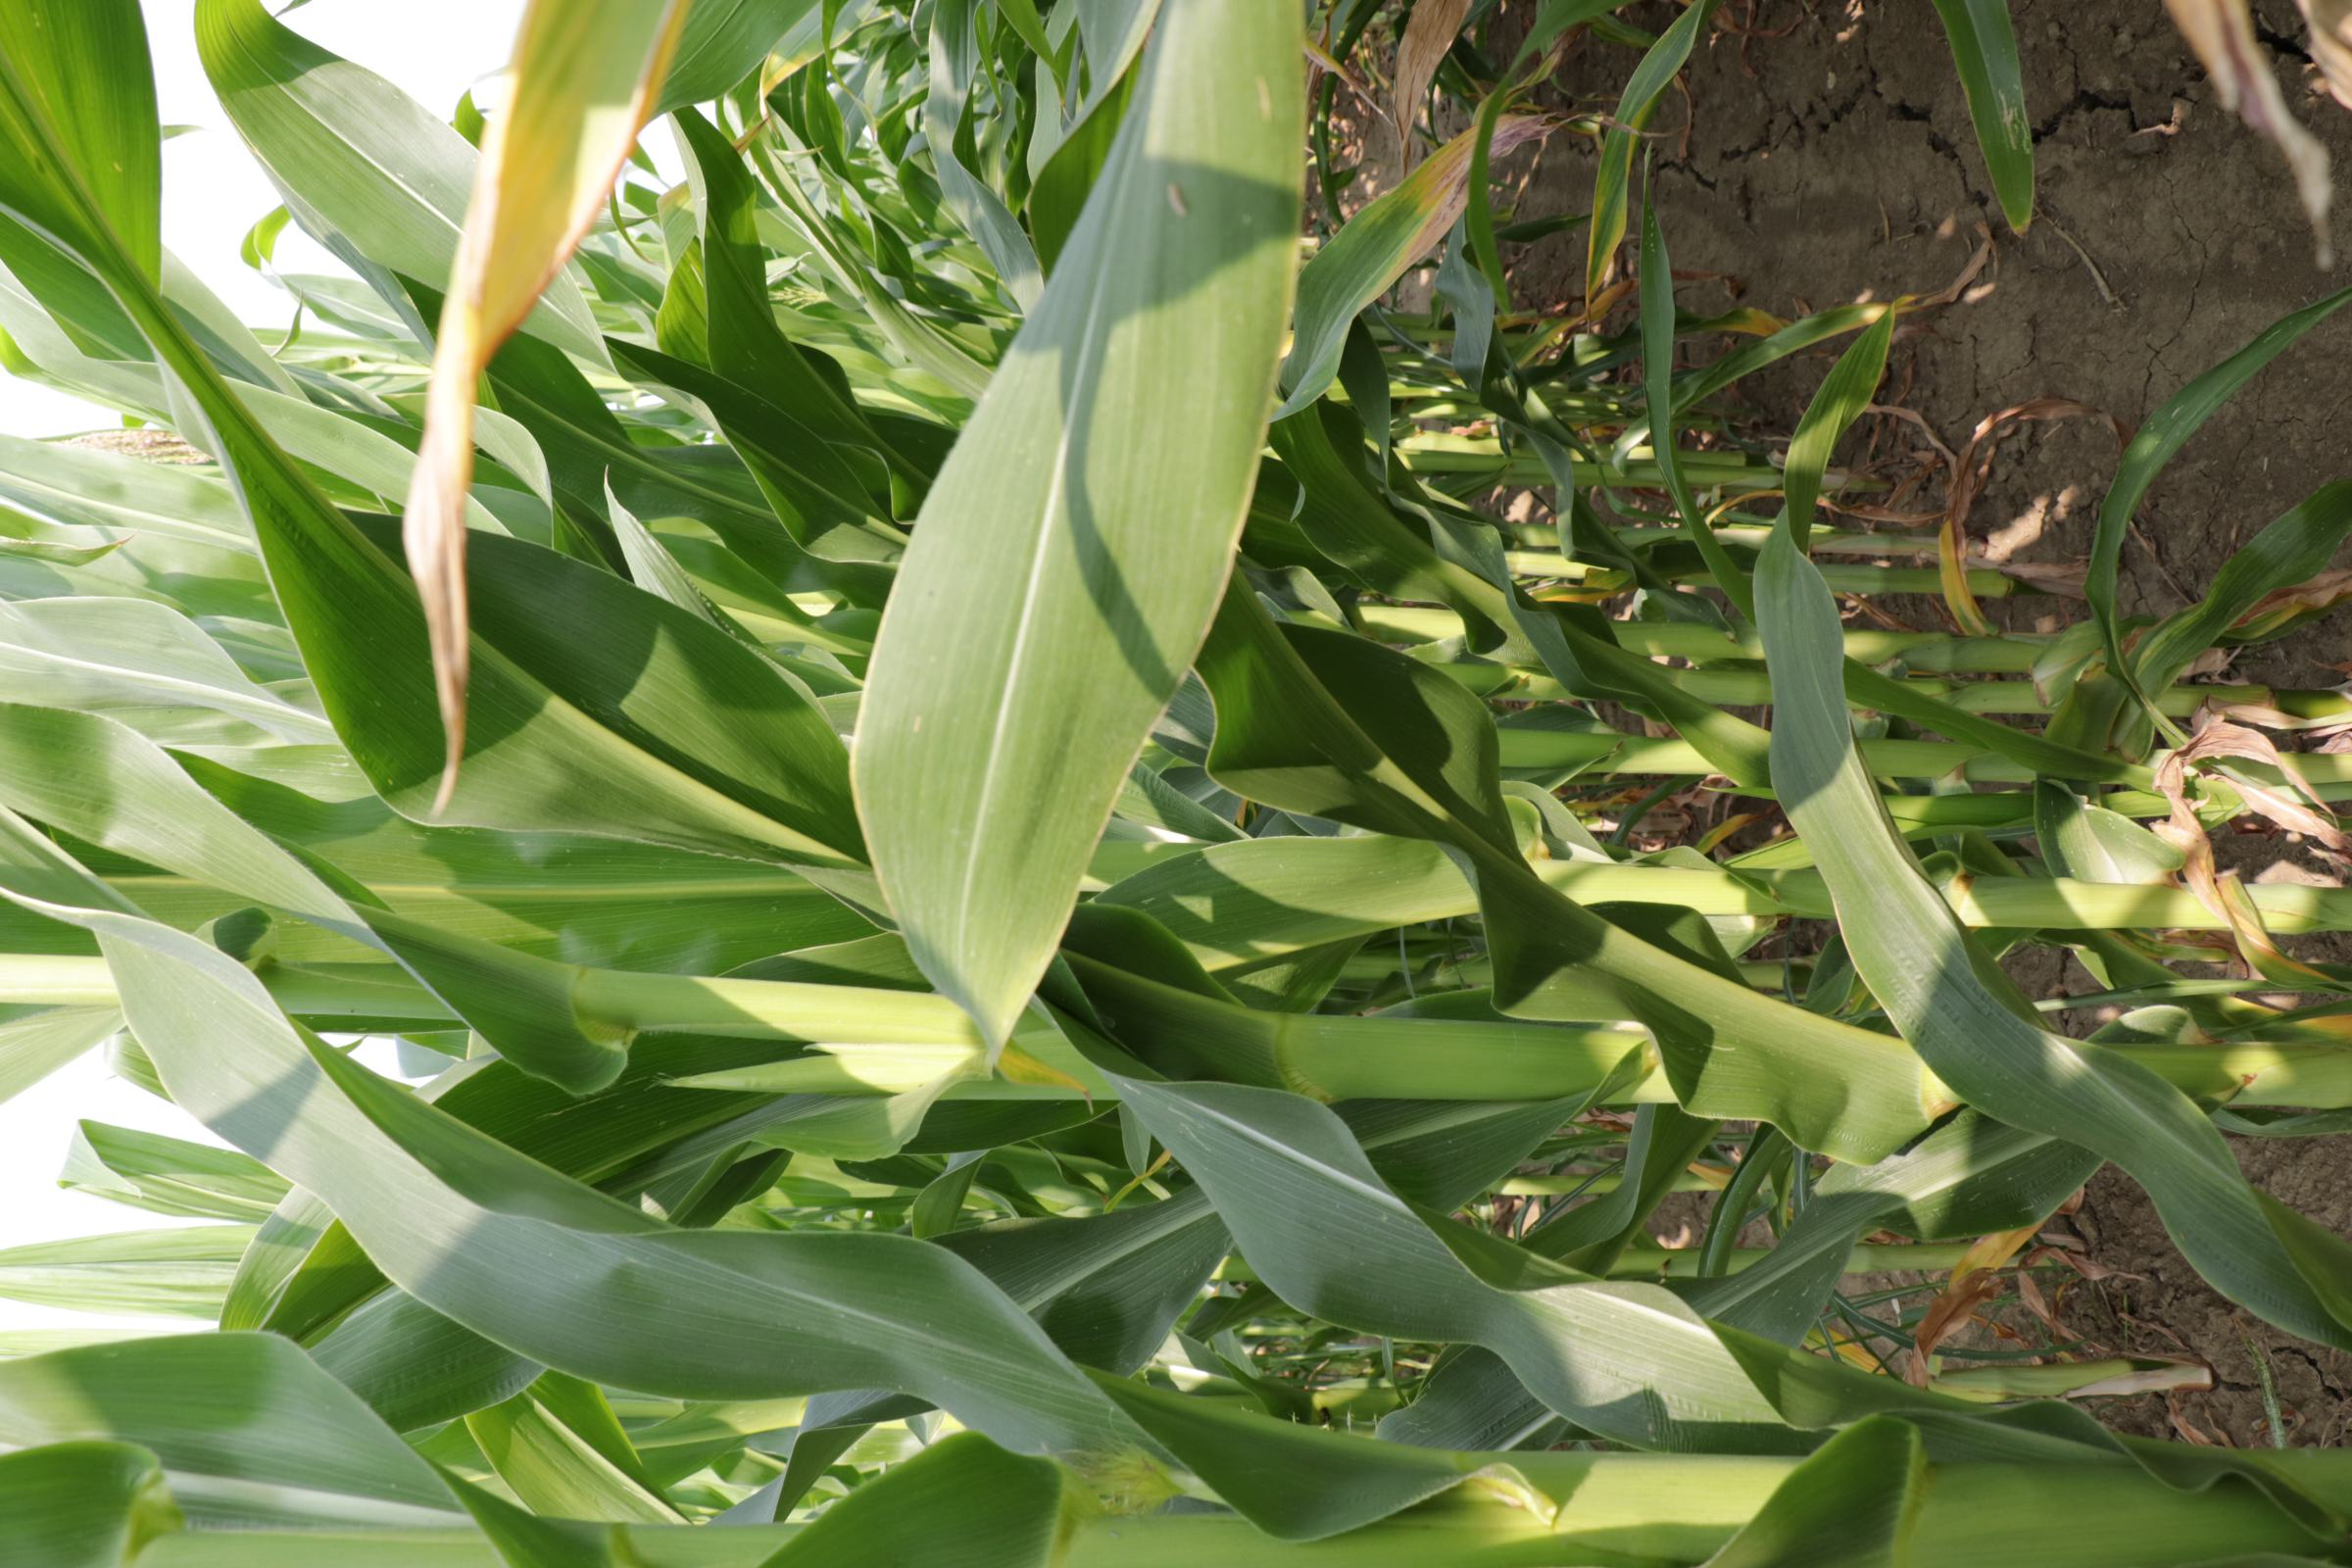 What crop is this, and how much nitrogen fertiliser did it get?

maize, full nitrogen fertilisation
